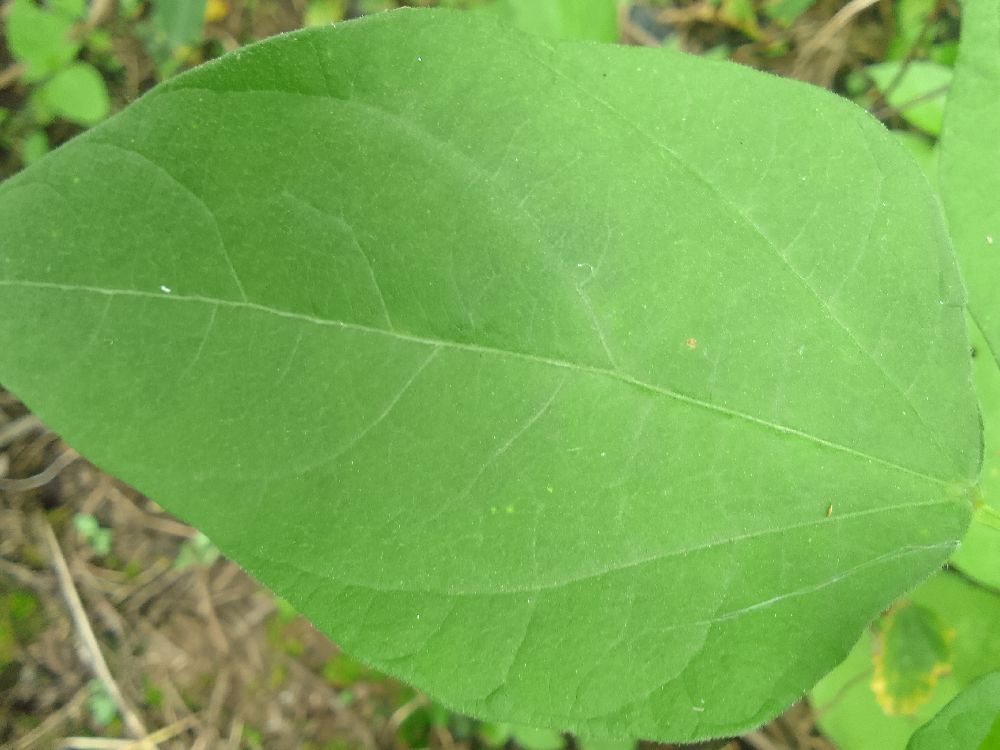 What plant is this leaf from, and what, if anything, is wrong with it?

common bean, healthy
